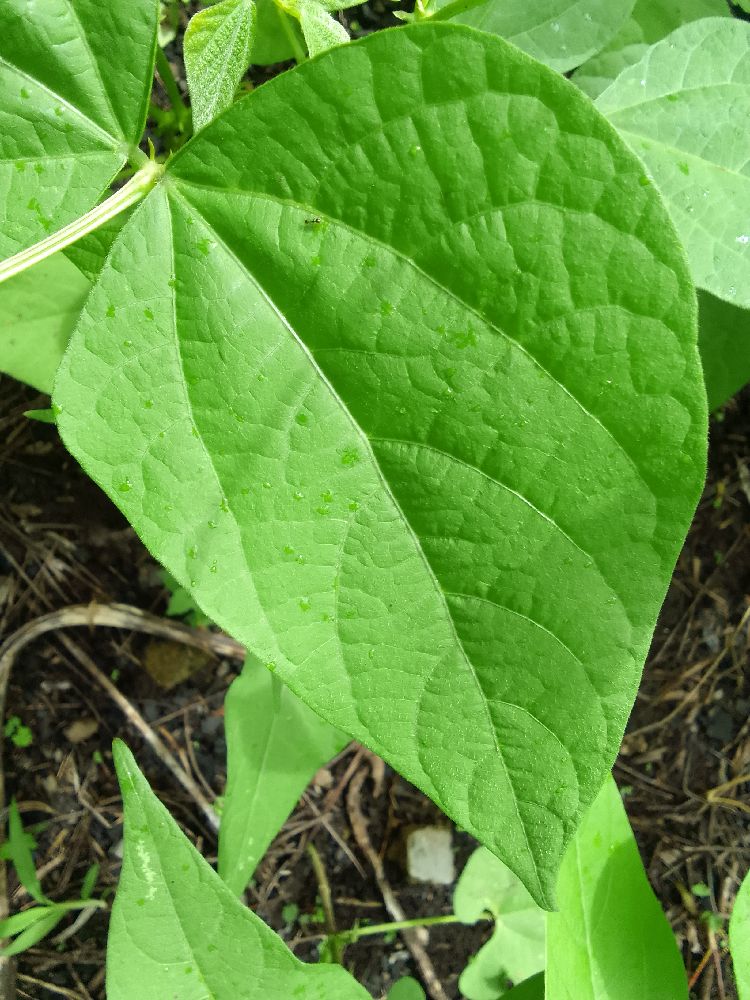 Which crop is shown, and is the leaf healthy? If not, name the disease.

common bean, healthy
